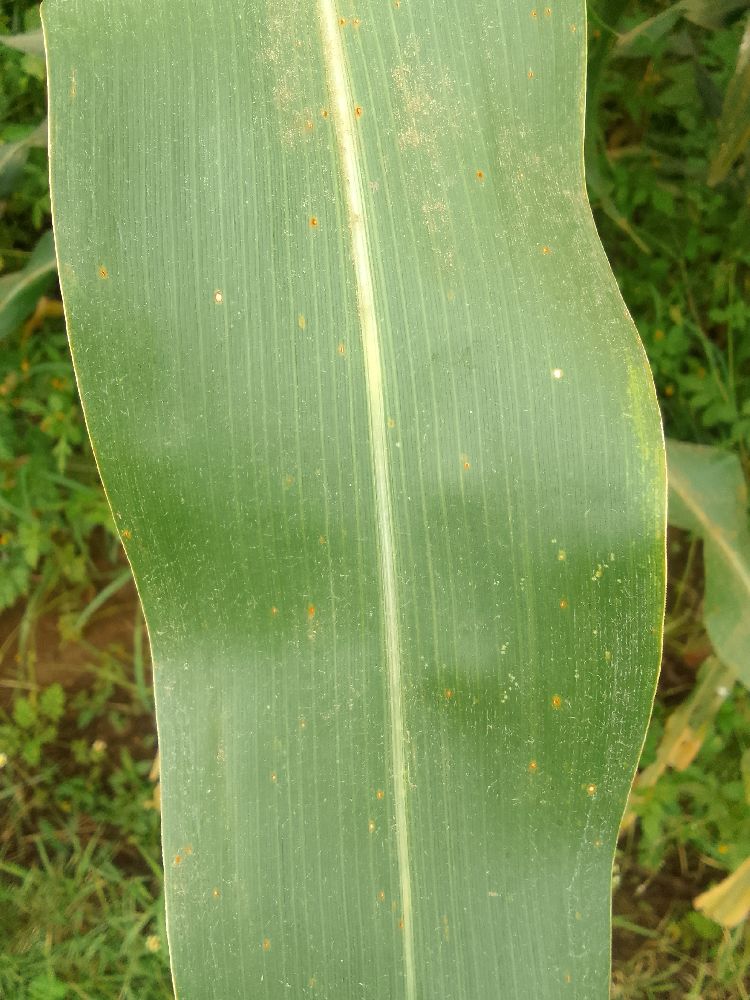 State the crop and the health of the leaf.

maize, healthy
